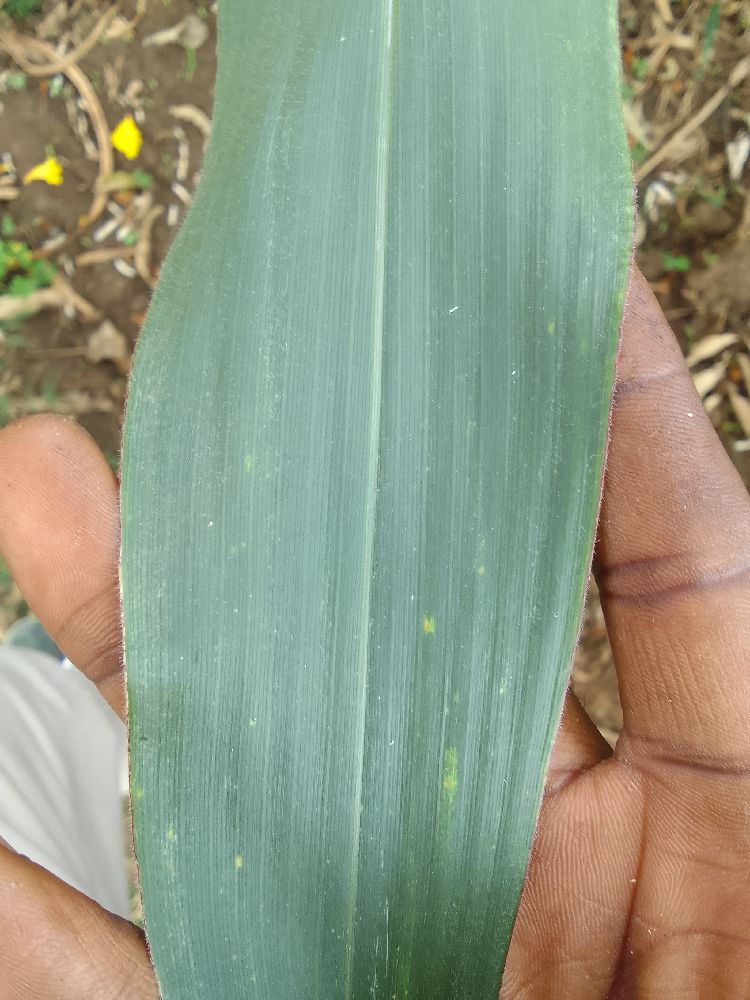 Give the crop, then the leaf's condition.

maize, healthy
